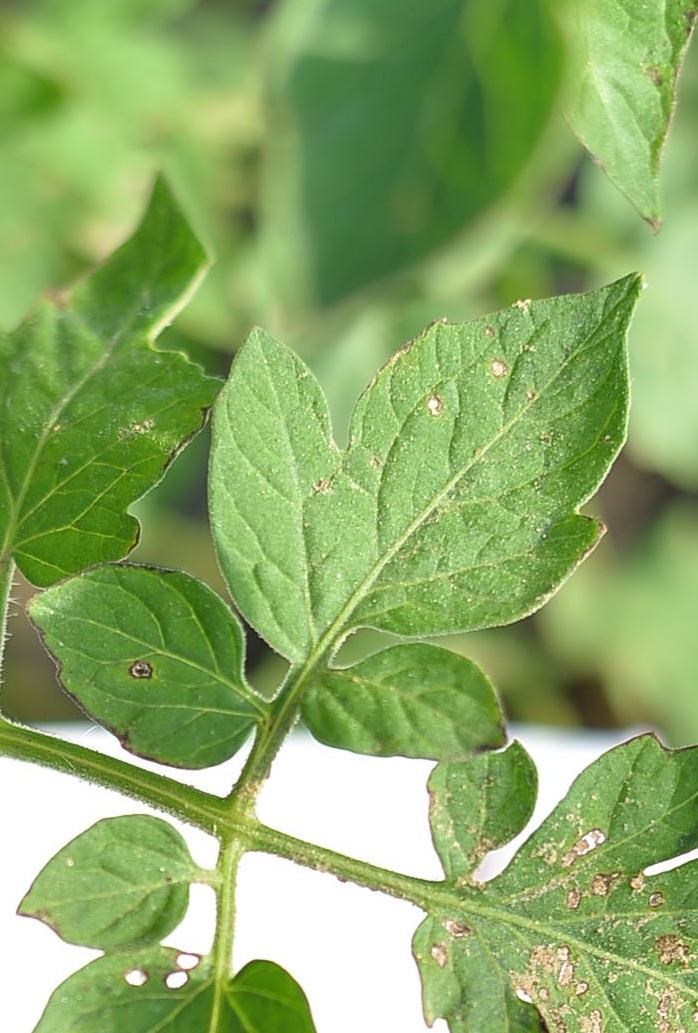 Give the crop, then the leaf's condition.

tomato, infected
